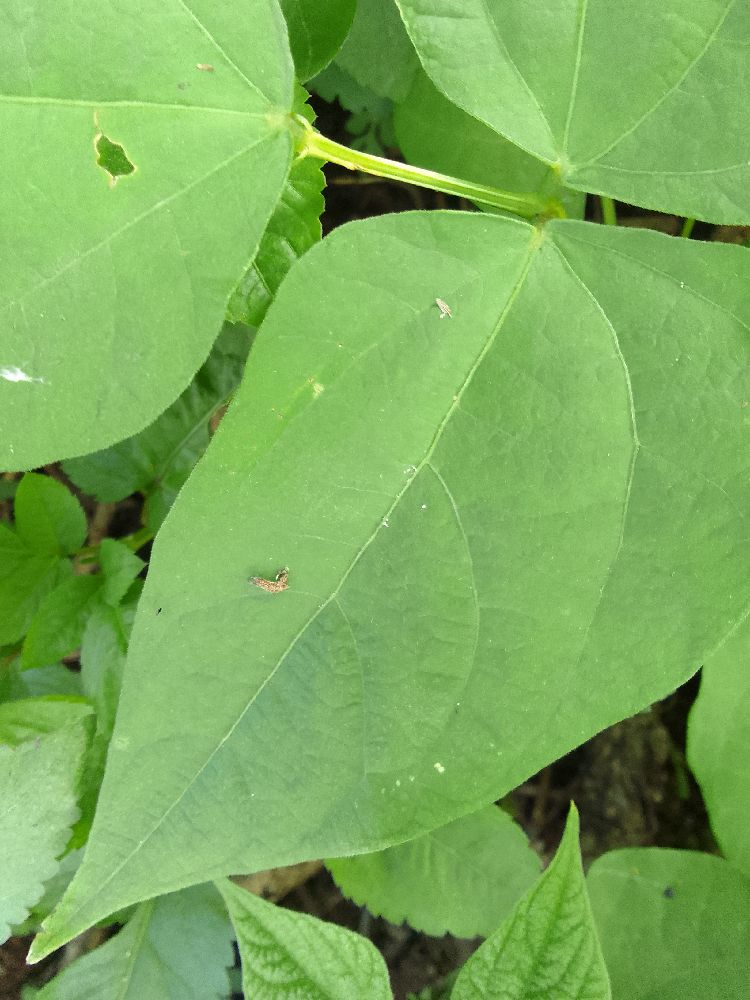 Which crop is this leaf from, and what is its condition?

common bean, healthy
